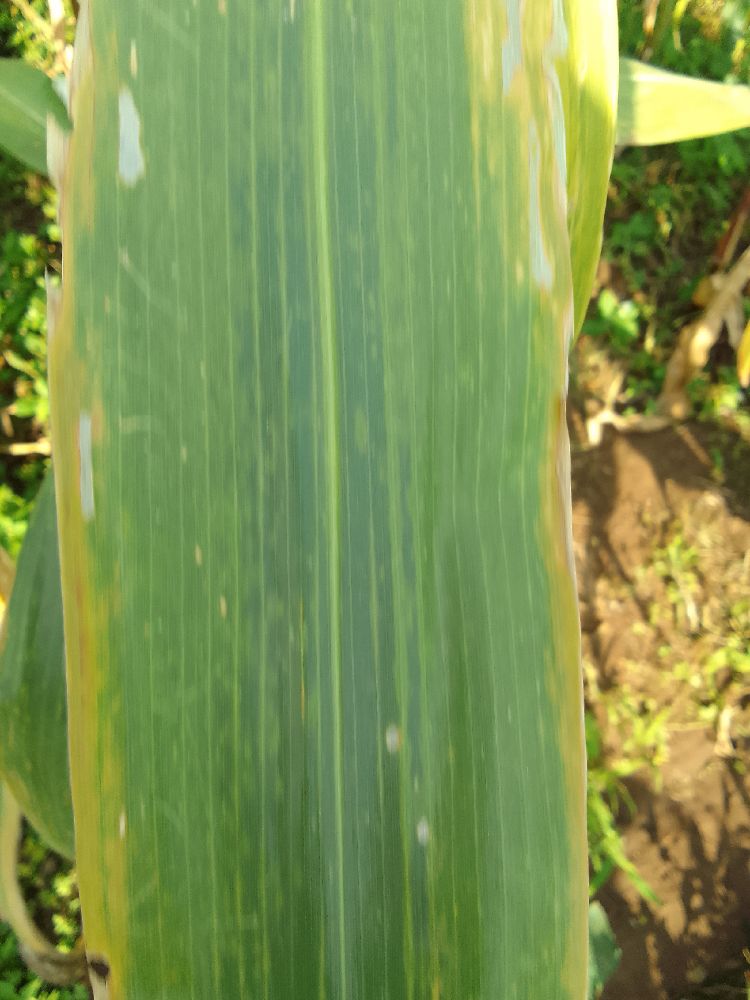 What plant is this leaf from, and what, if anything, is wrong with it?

maize, maize lethal necrosis
